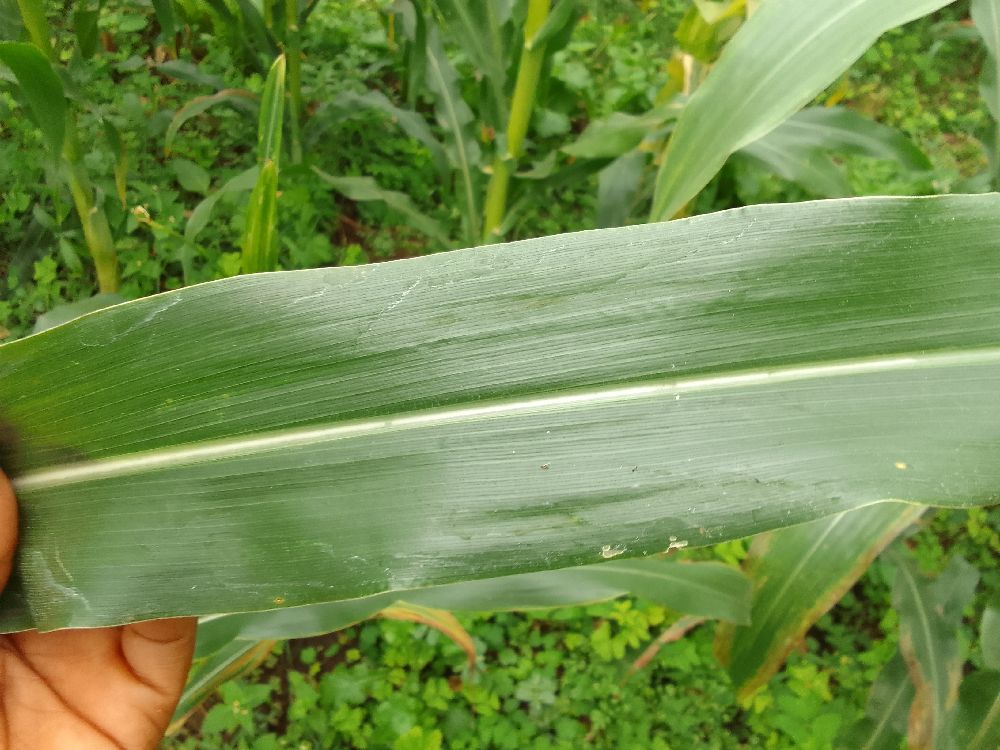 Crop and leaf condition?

maize, healthy
